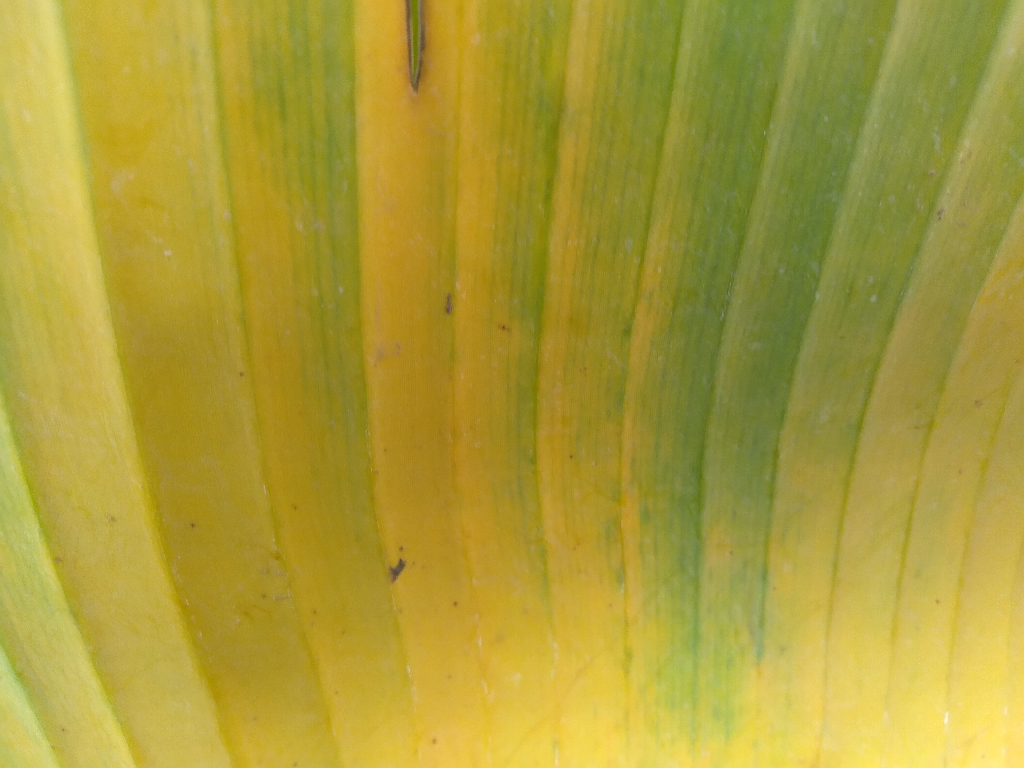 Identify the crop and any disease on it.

banana, fusarium wilt race 1
